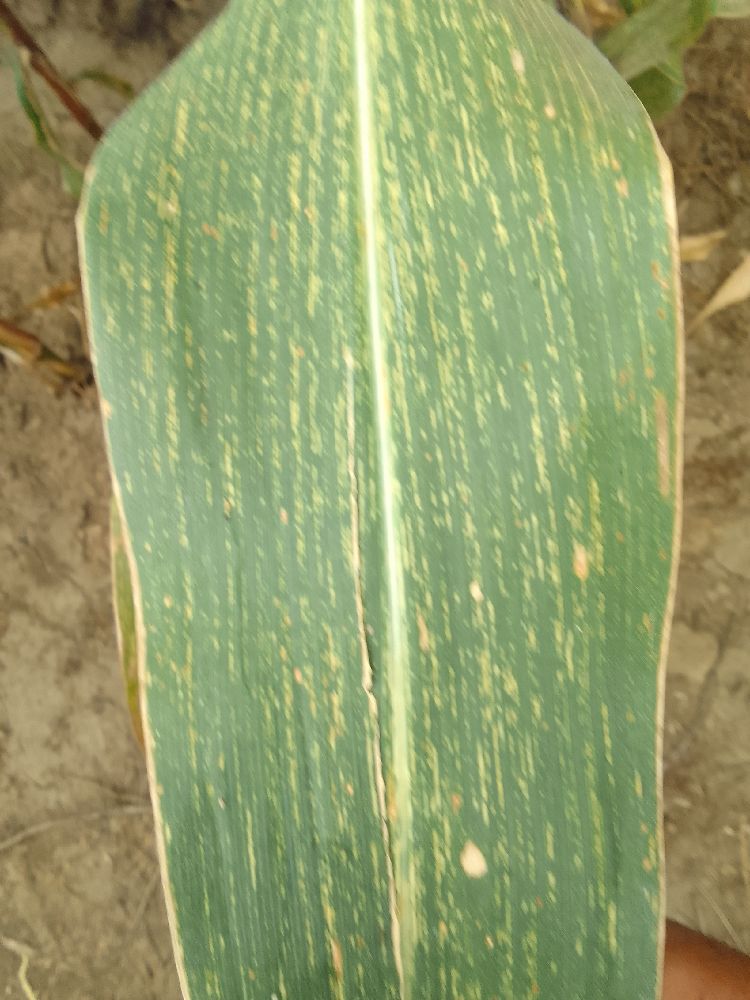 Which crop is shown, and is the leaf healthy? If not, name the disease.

maize, maize streak virus
